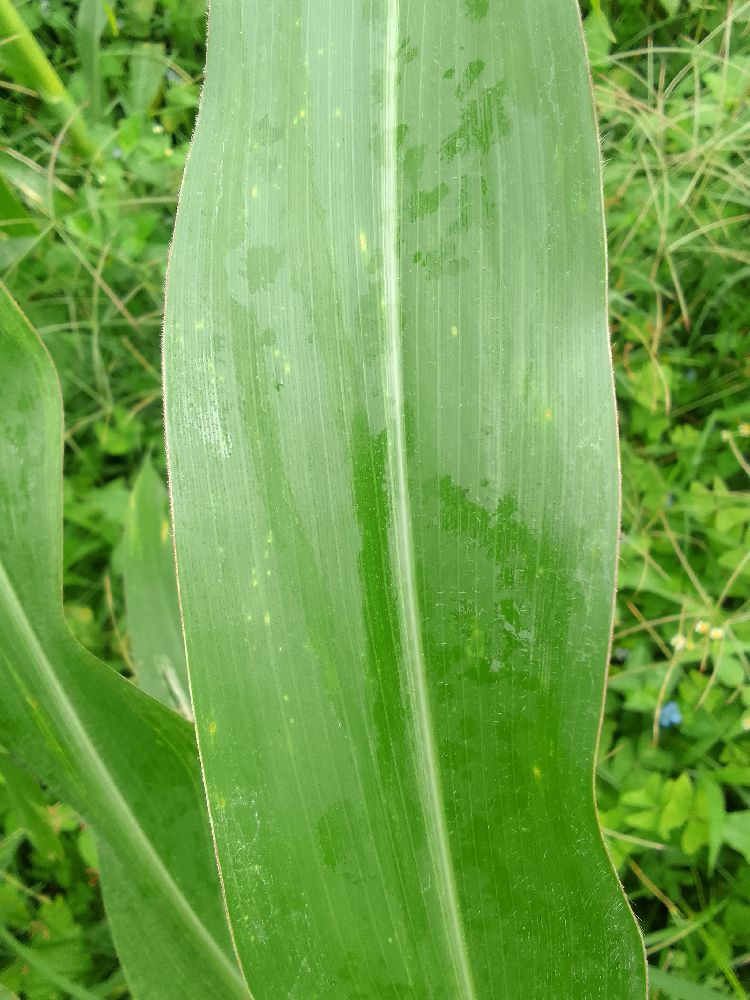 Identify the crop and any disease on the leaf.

maize, healthy
